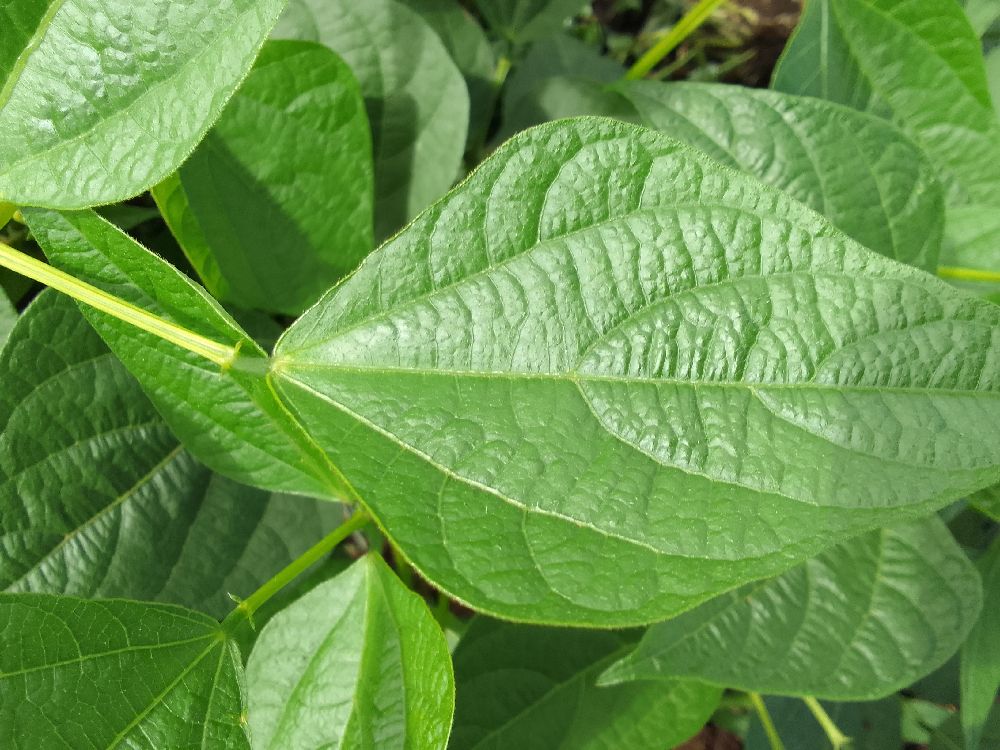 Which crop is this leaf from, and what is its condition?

common bean, healthy
